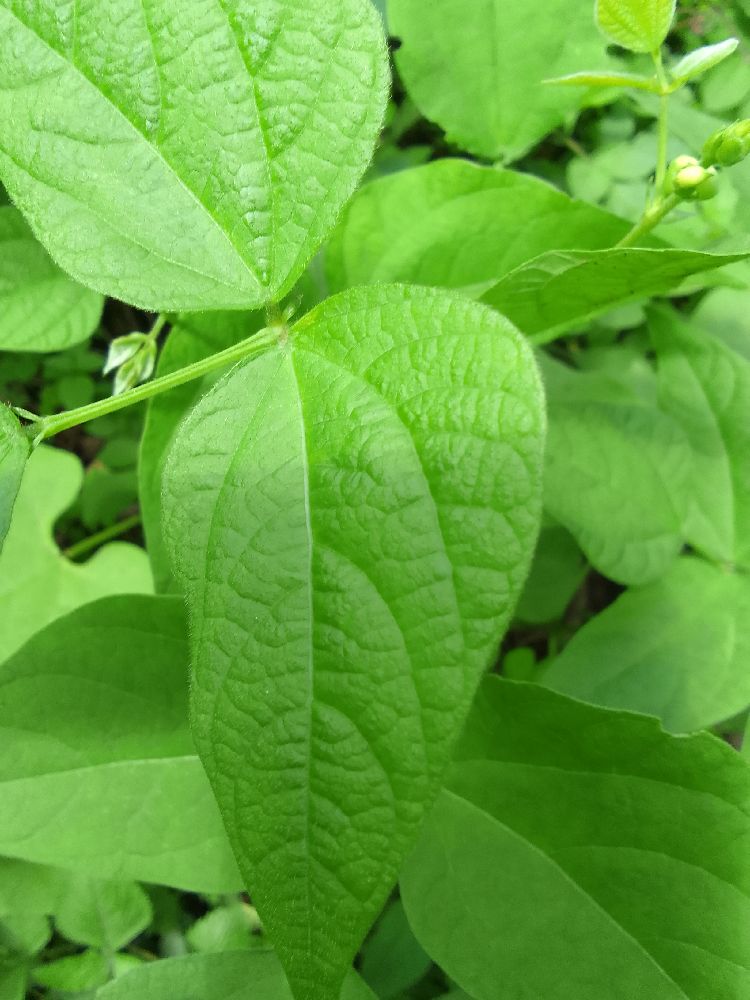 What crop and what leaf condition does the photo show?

common bean, healthy
